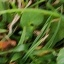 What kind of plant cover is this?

grass
